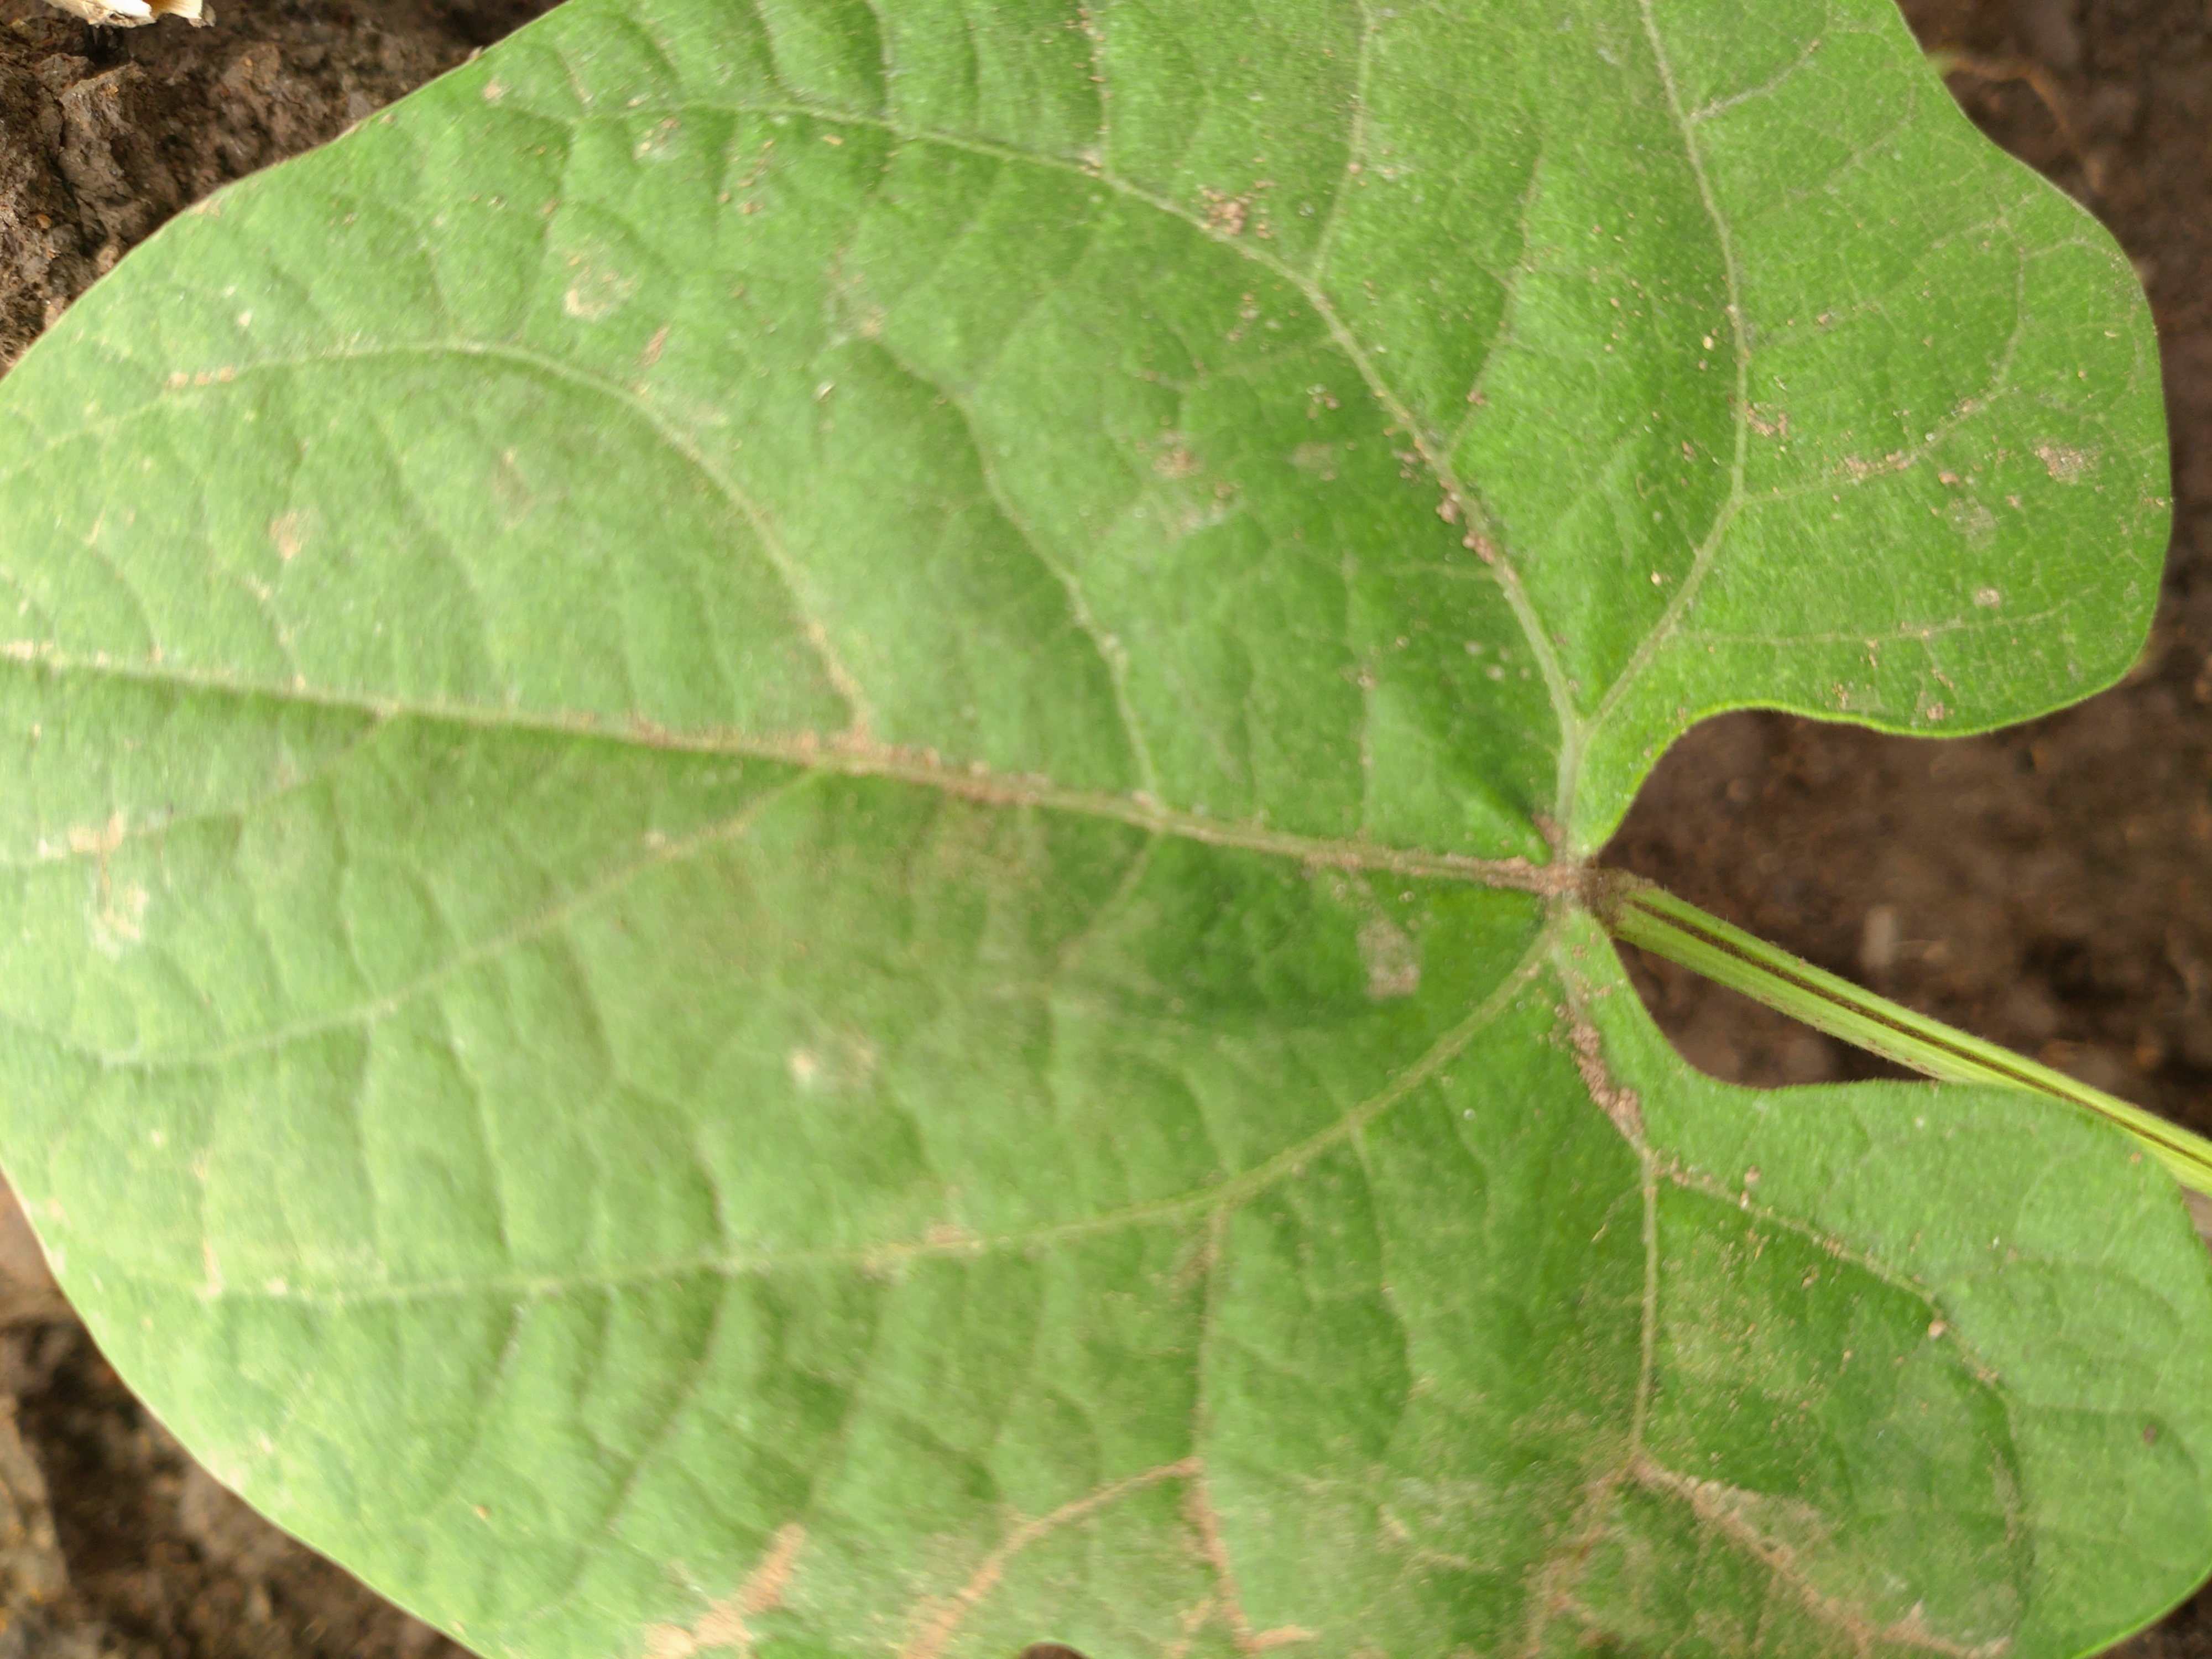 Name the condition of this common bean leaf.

healthy
